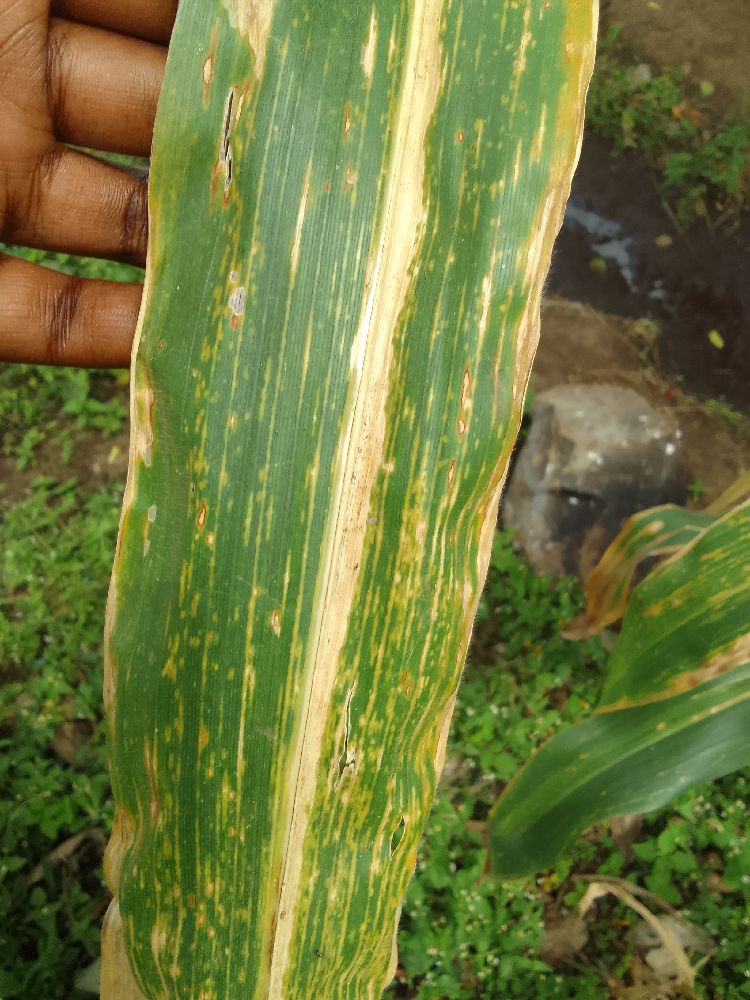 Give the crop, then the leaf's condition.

maize, maize lethal necrosis
